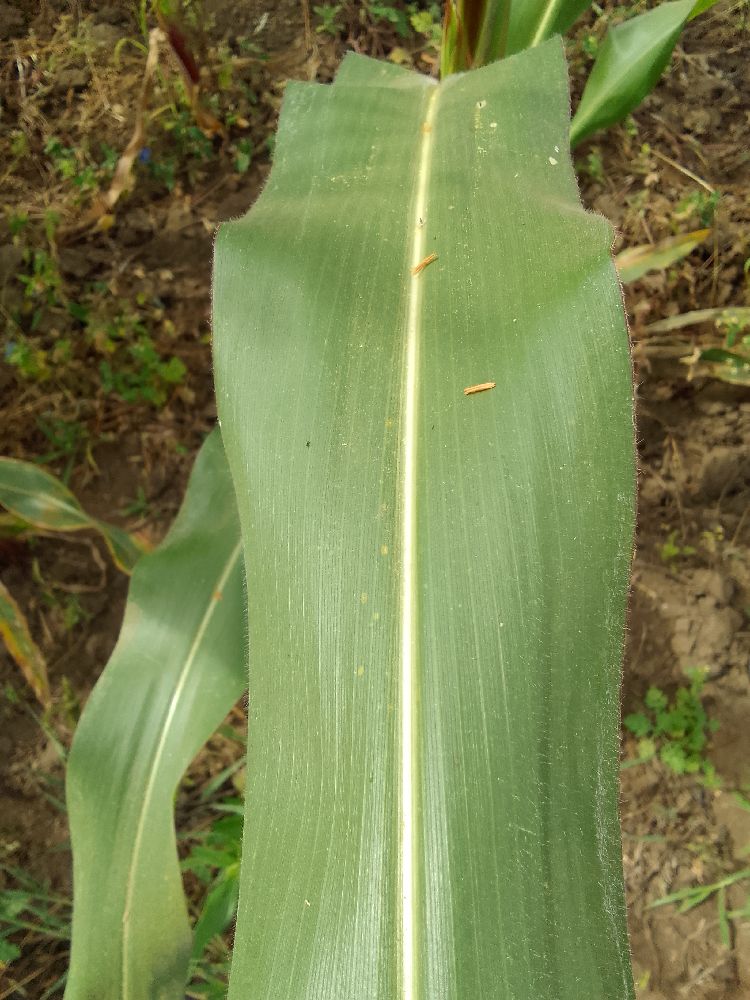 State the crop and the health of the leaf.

maize, healthy
